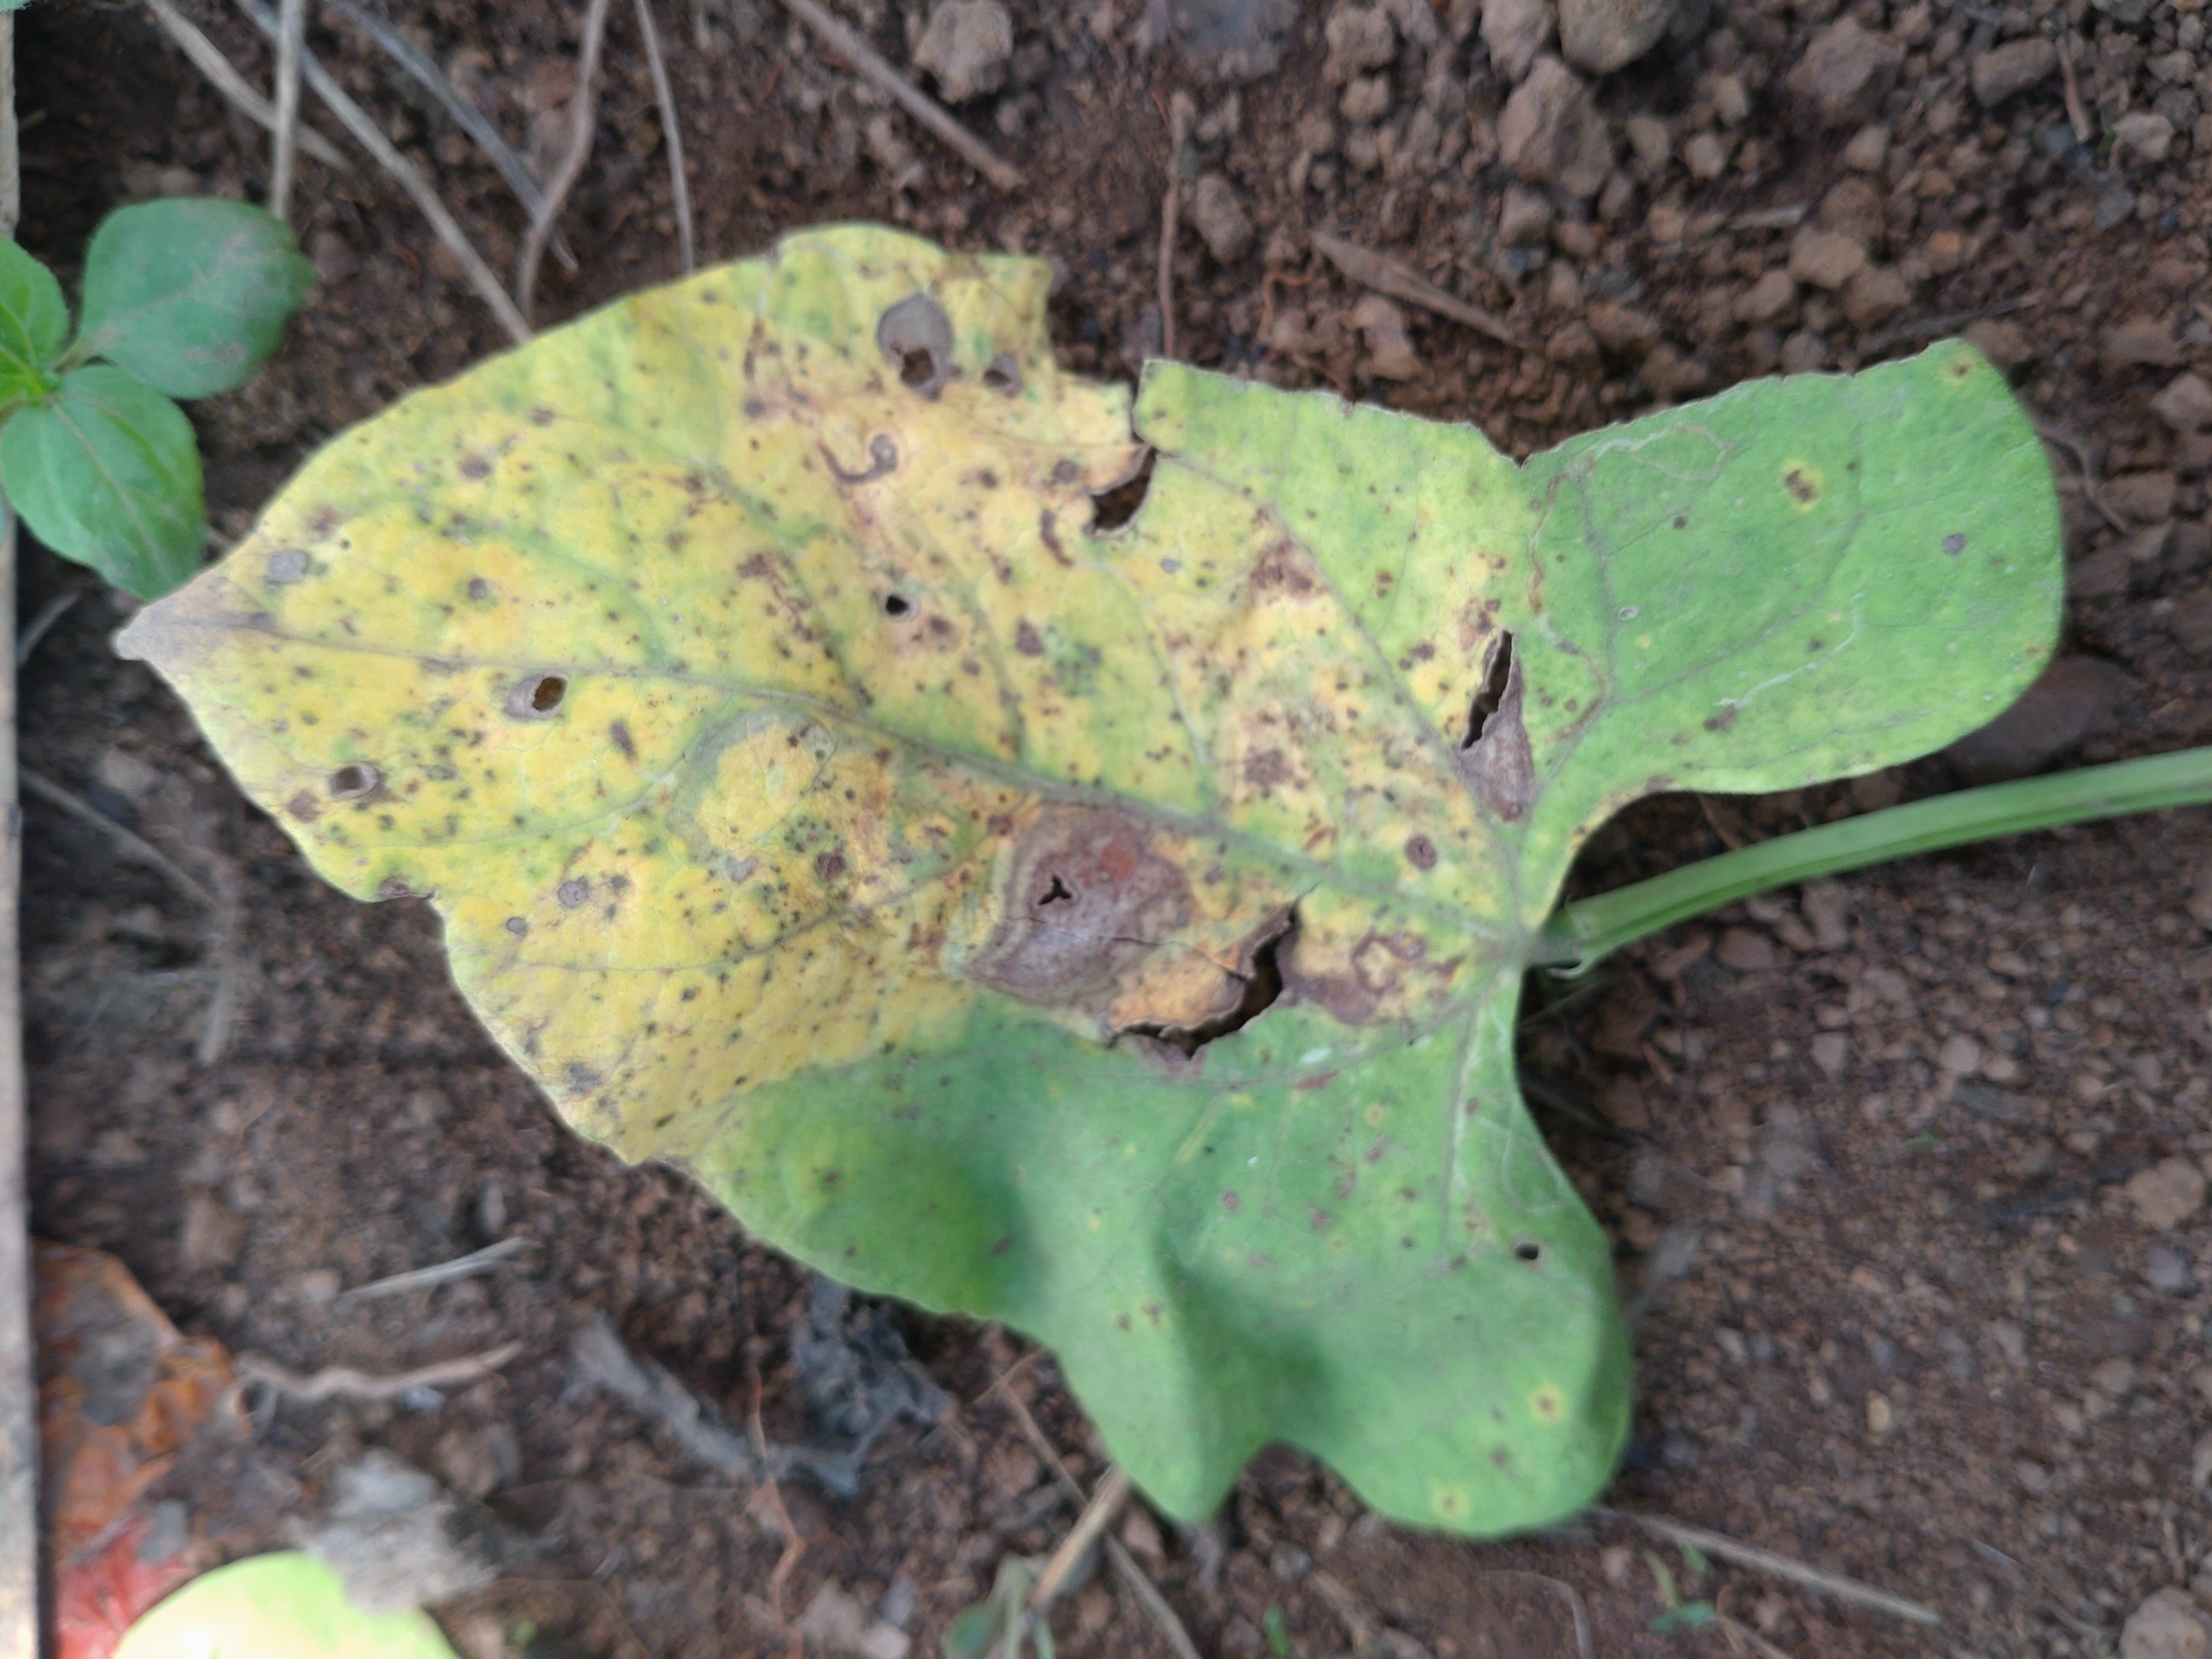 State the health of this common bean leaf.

rust
